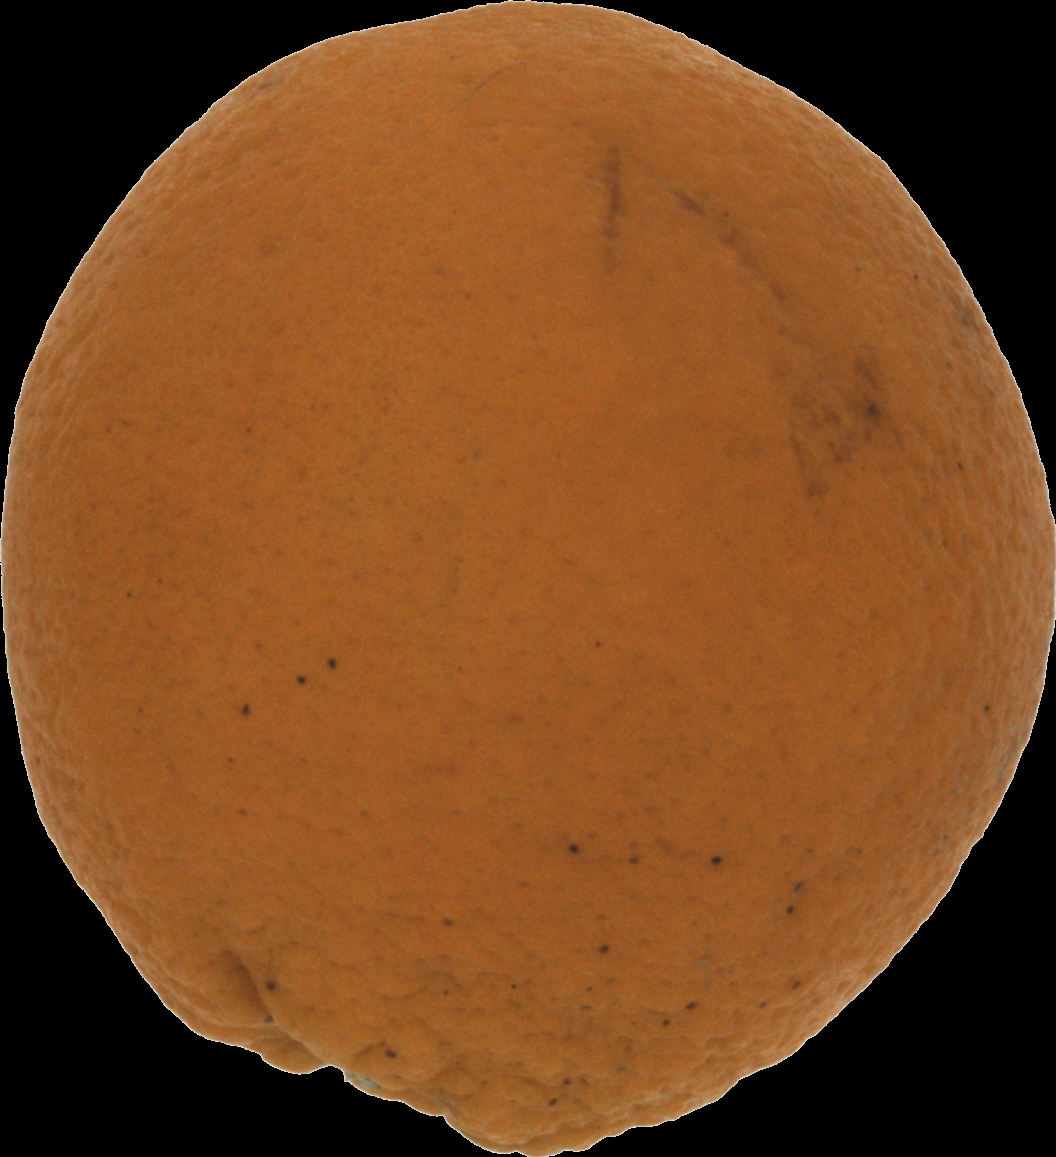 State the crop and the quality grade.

orange, bad
